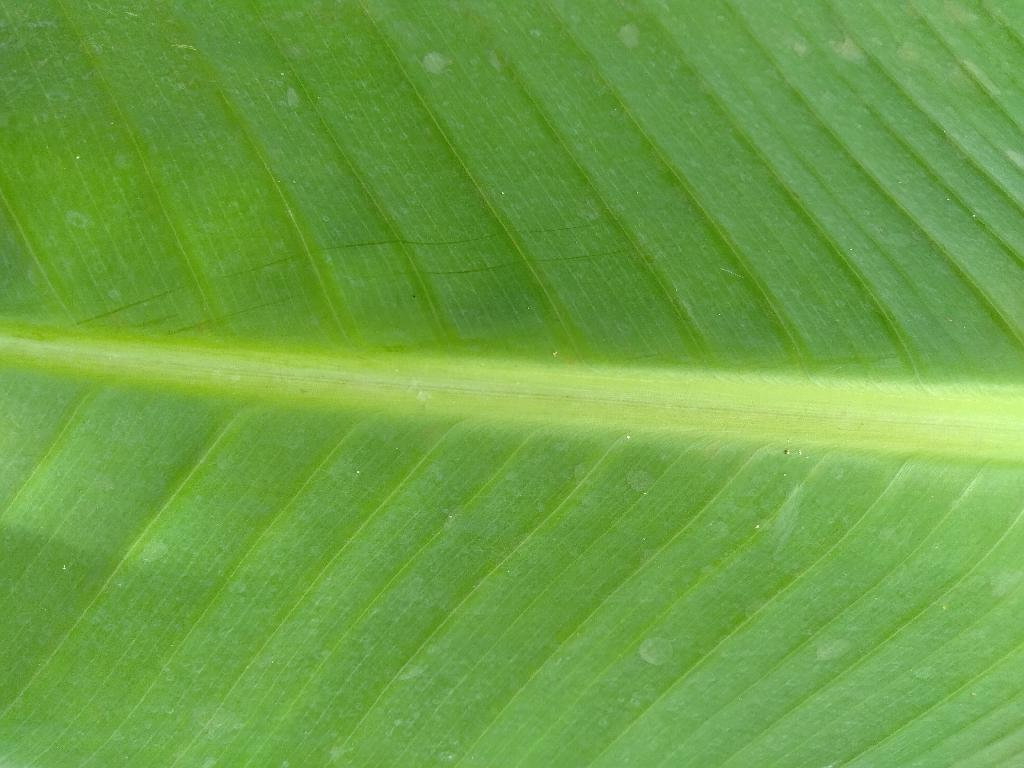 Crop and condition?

banana, healthy
